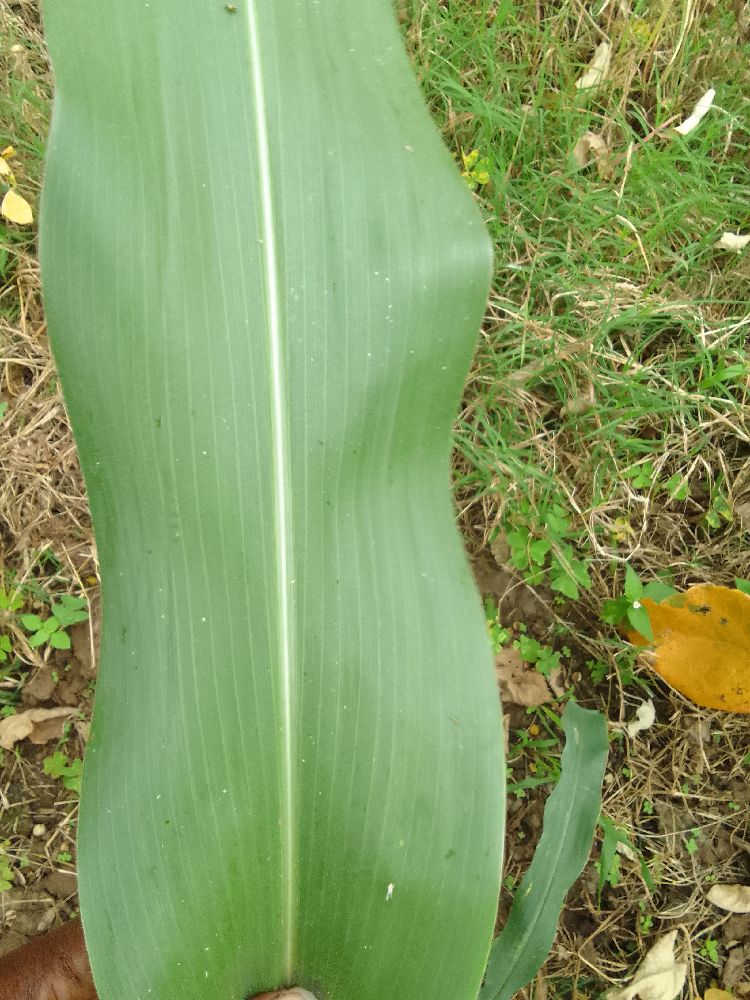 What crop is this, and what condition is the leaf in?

maize, healthy
